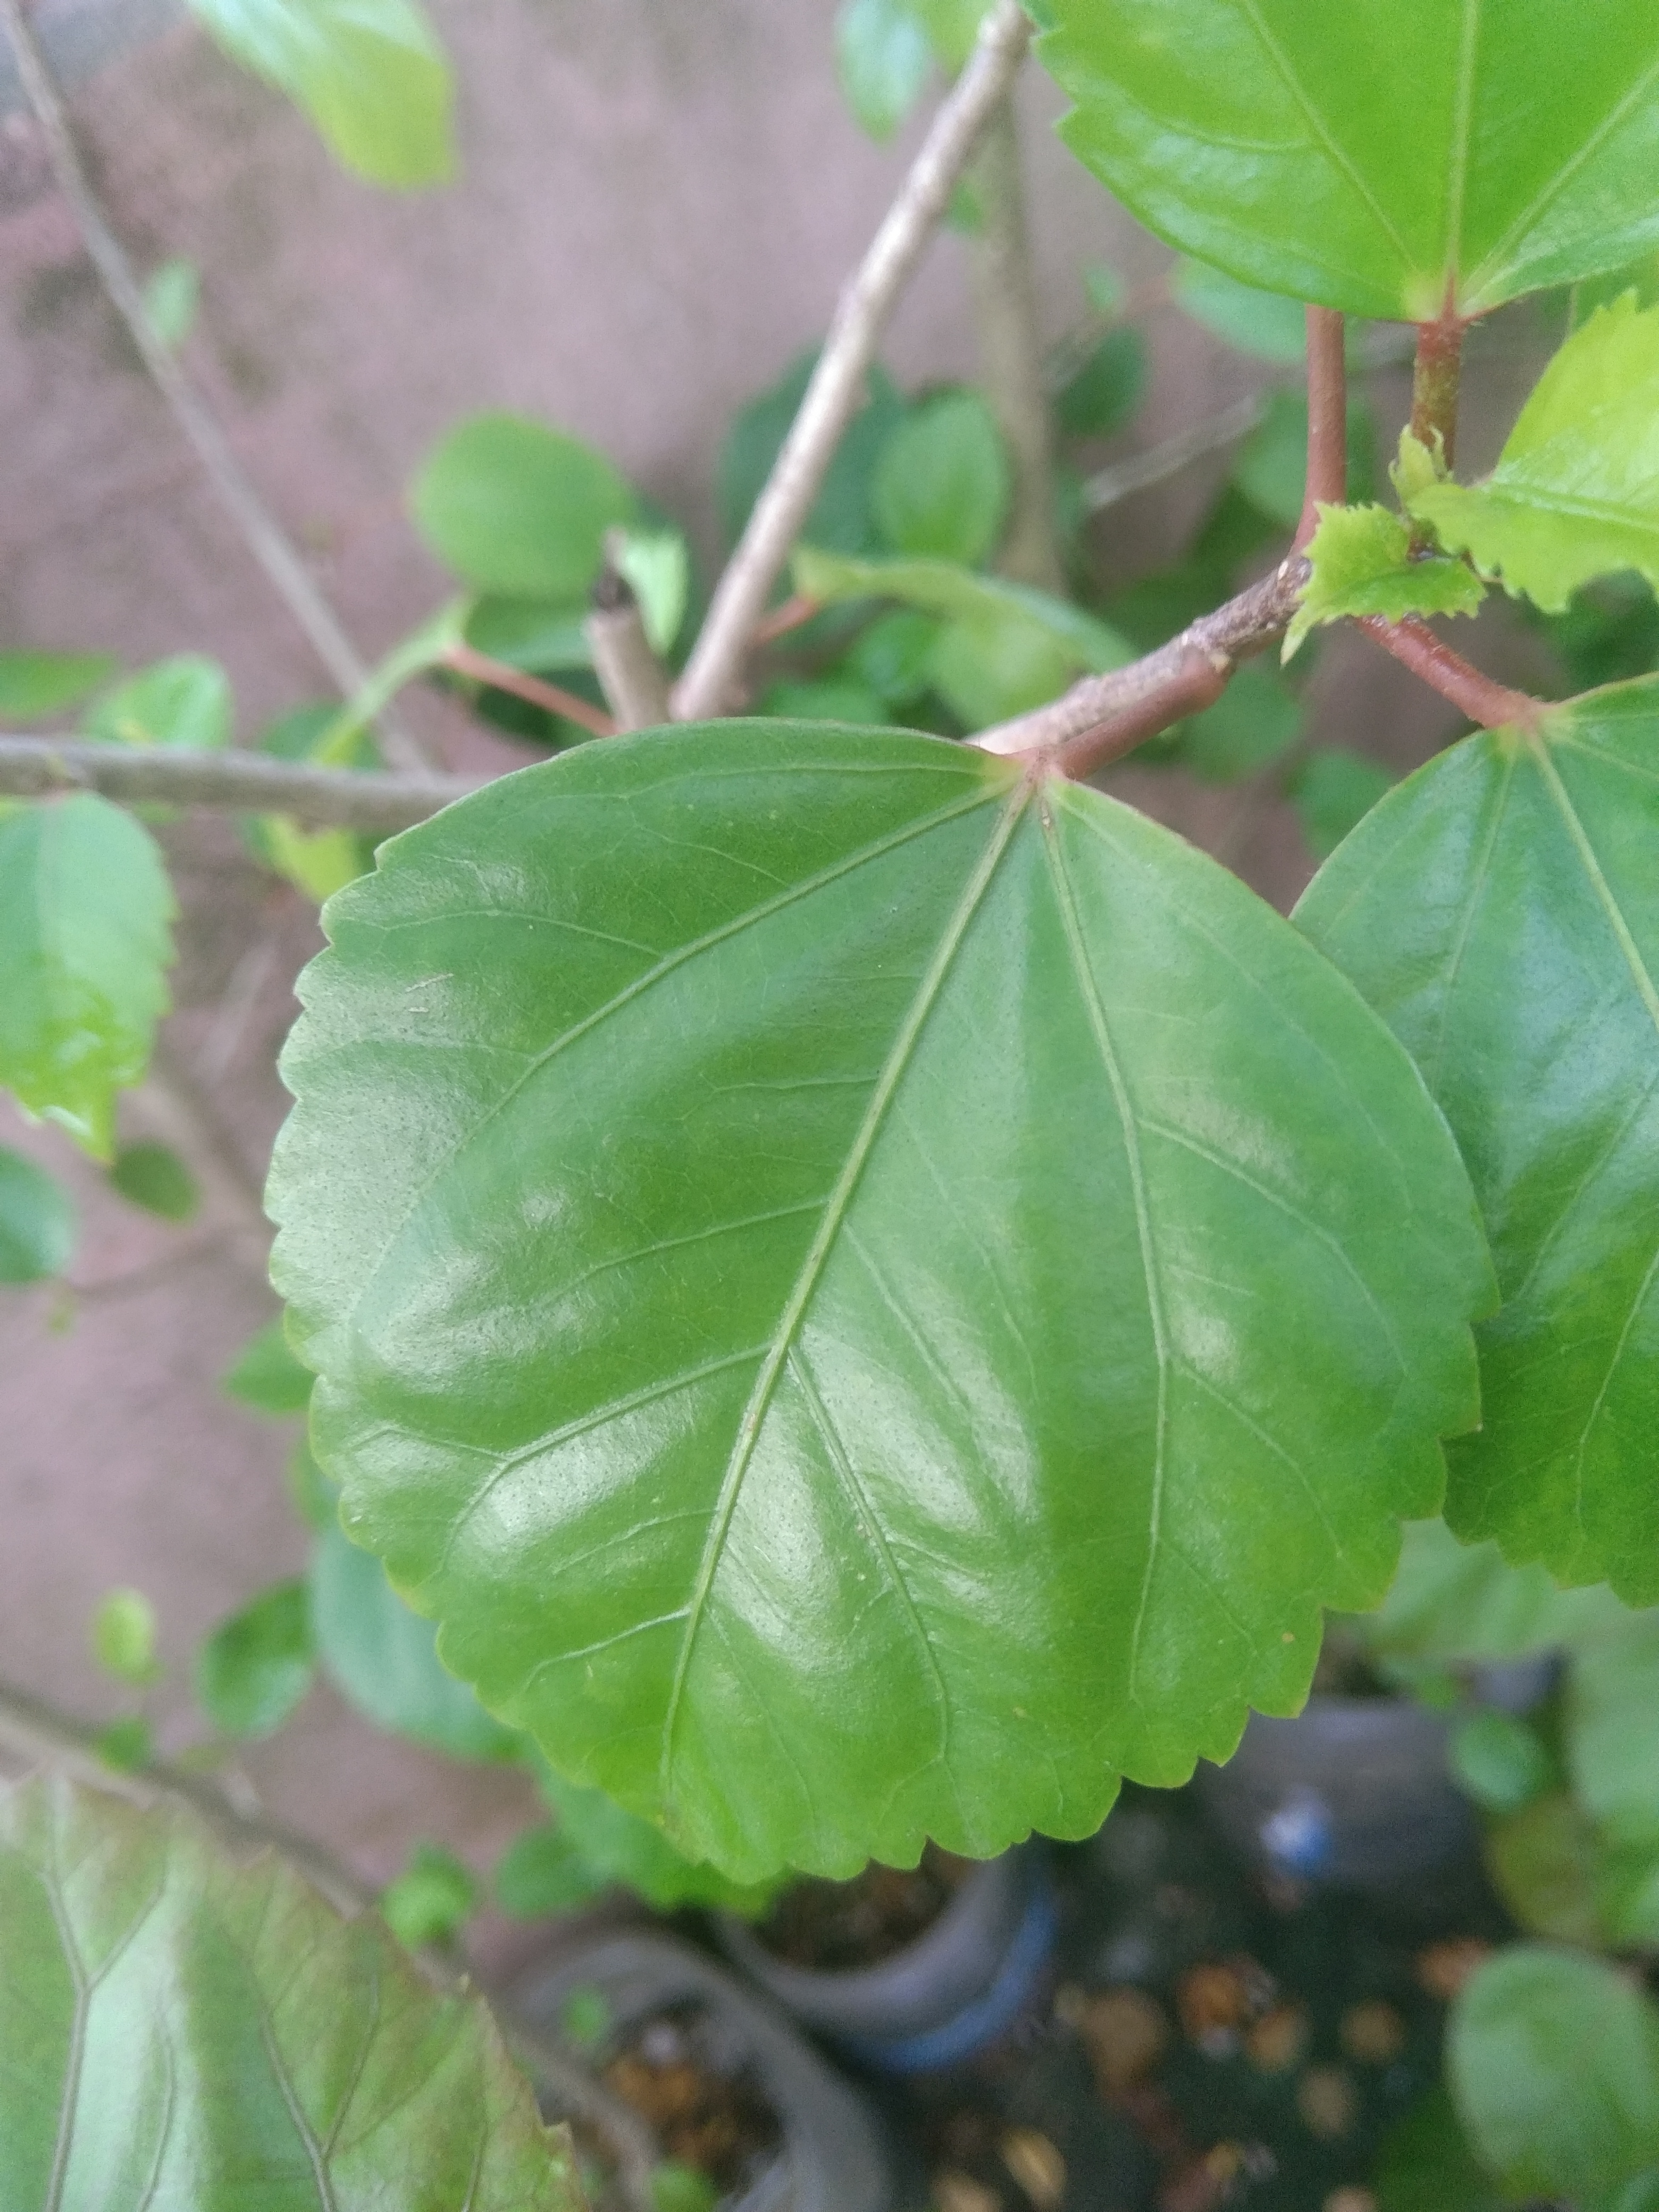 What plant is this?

hibiscus
